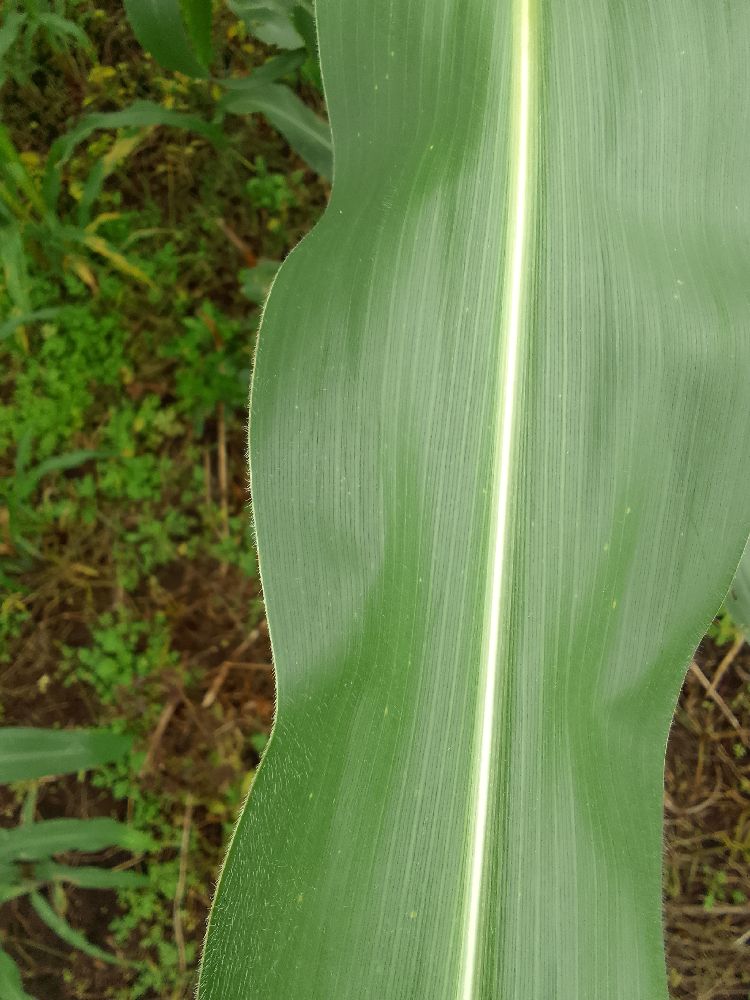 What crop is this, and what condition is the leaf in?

maize, healthy
